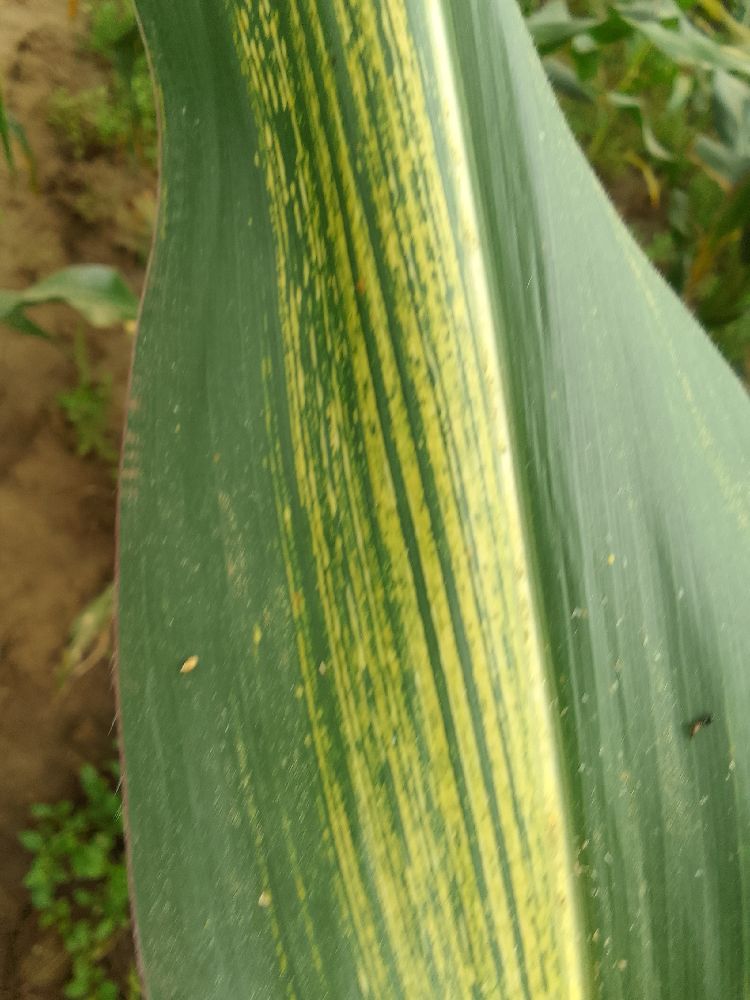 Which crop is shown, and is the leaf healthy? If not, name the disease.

maize, maize streak virus
